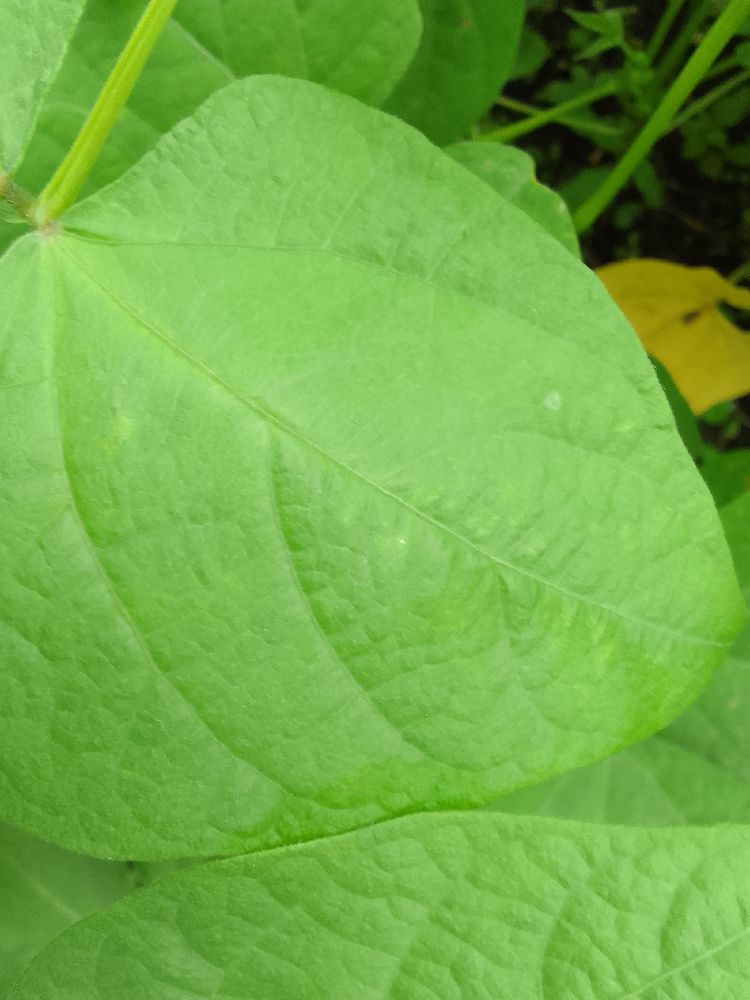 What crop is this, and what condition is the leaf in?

common bean, healthy
